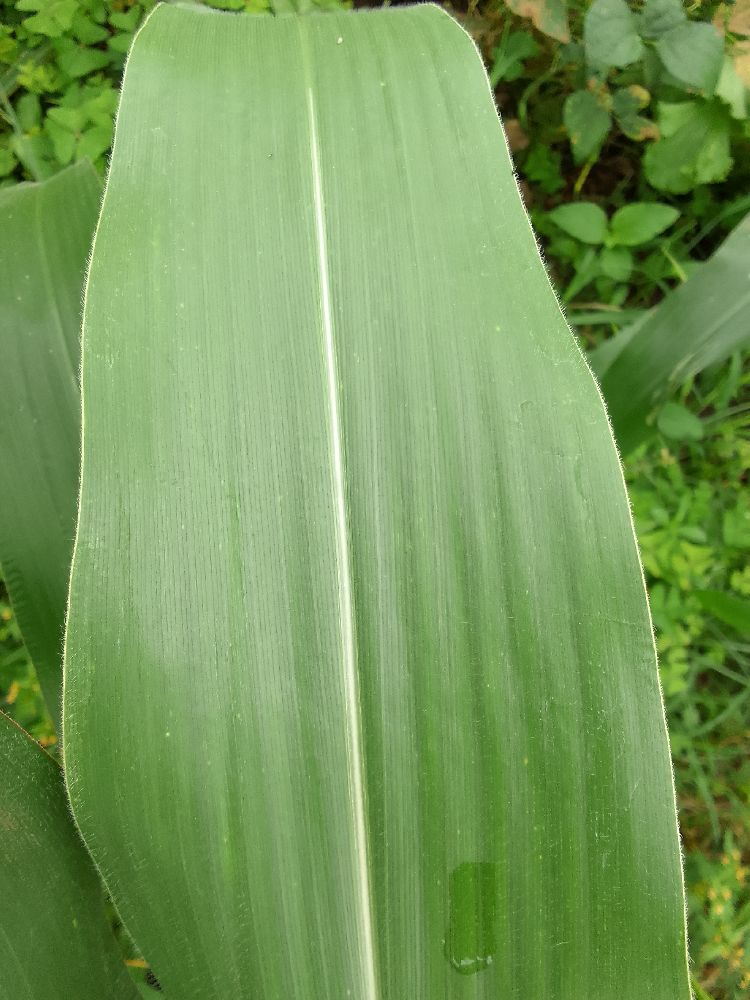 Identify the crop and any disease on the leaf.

maize, healthy
